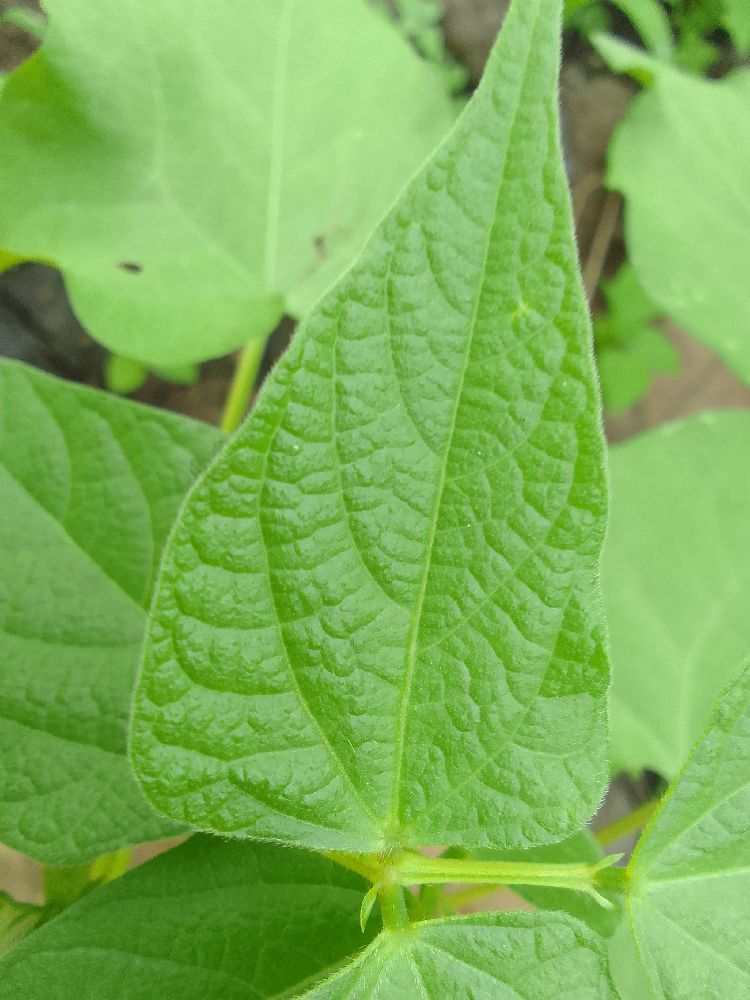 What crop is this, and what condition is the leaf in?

common bean, healthy
